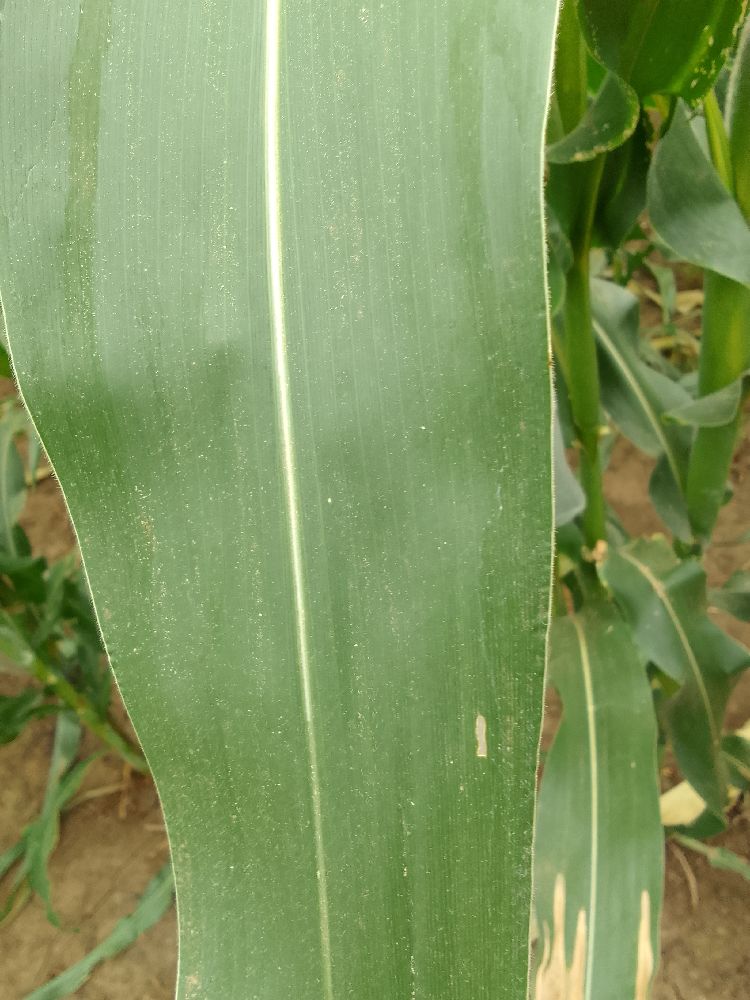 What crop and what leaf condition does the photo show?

maize, healthy
